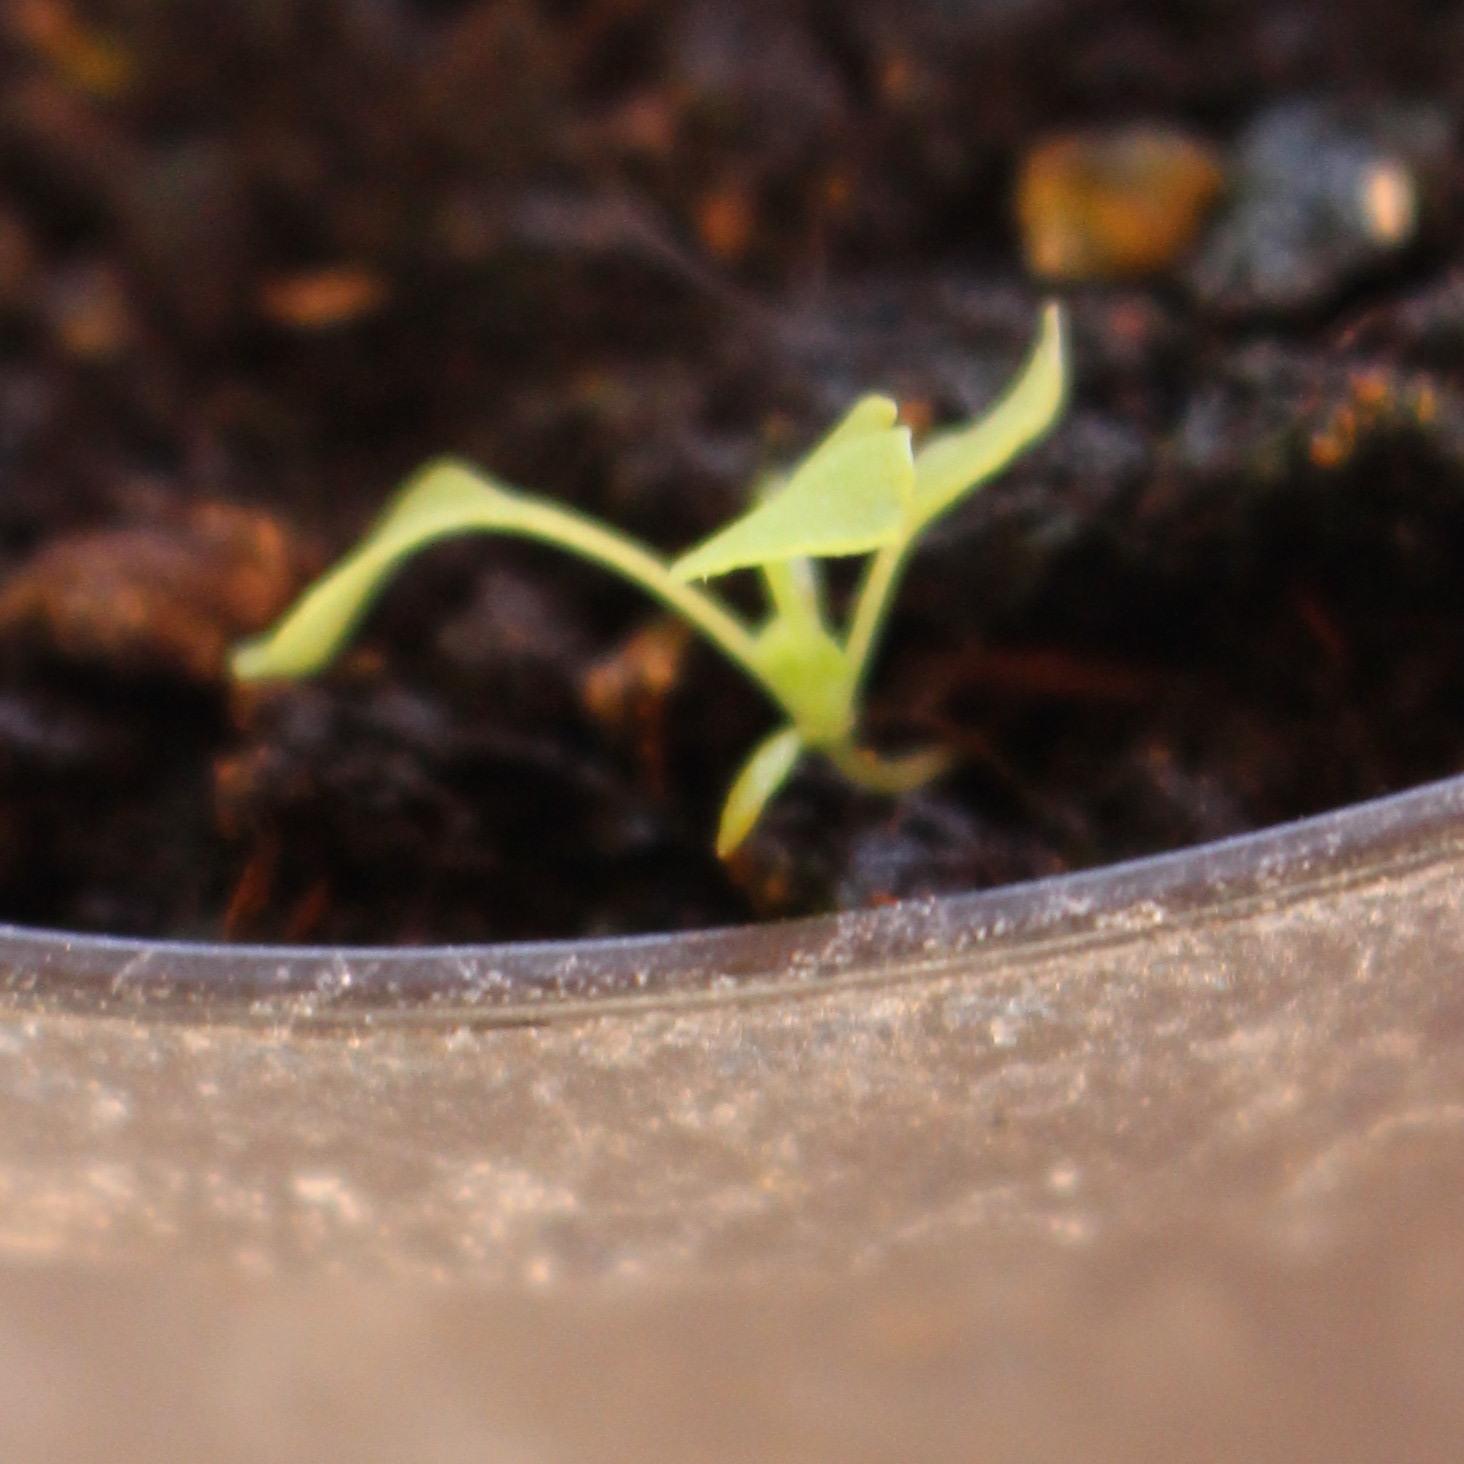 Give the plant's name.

Papaver rhoeas
